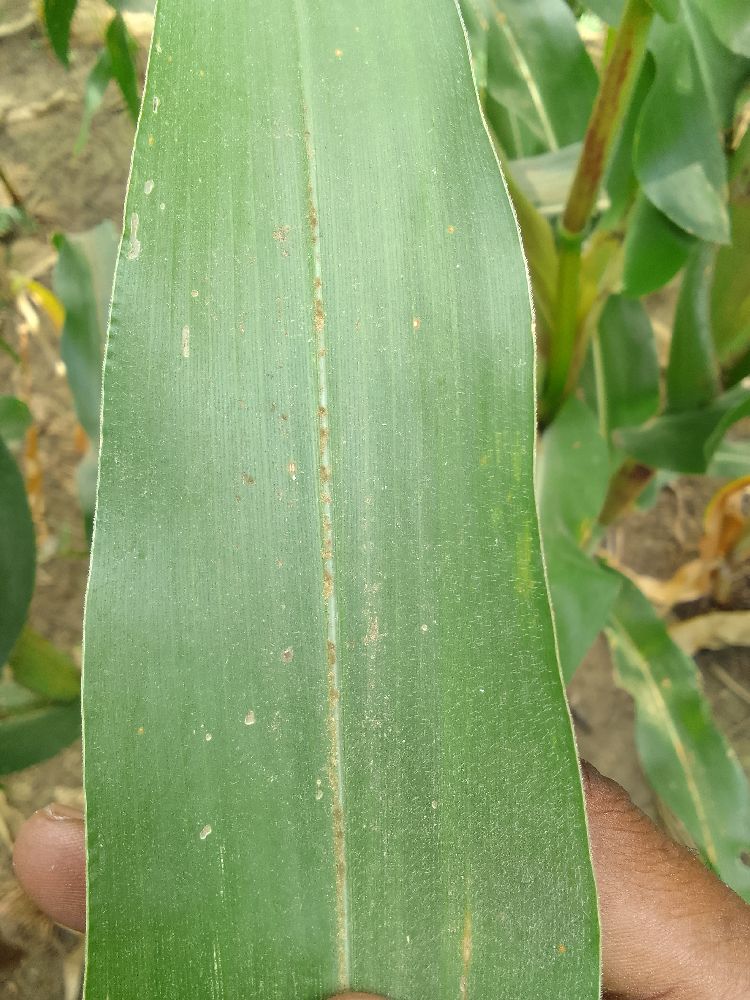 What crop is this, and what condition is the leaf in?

maize, healthy
